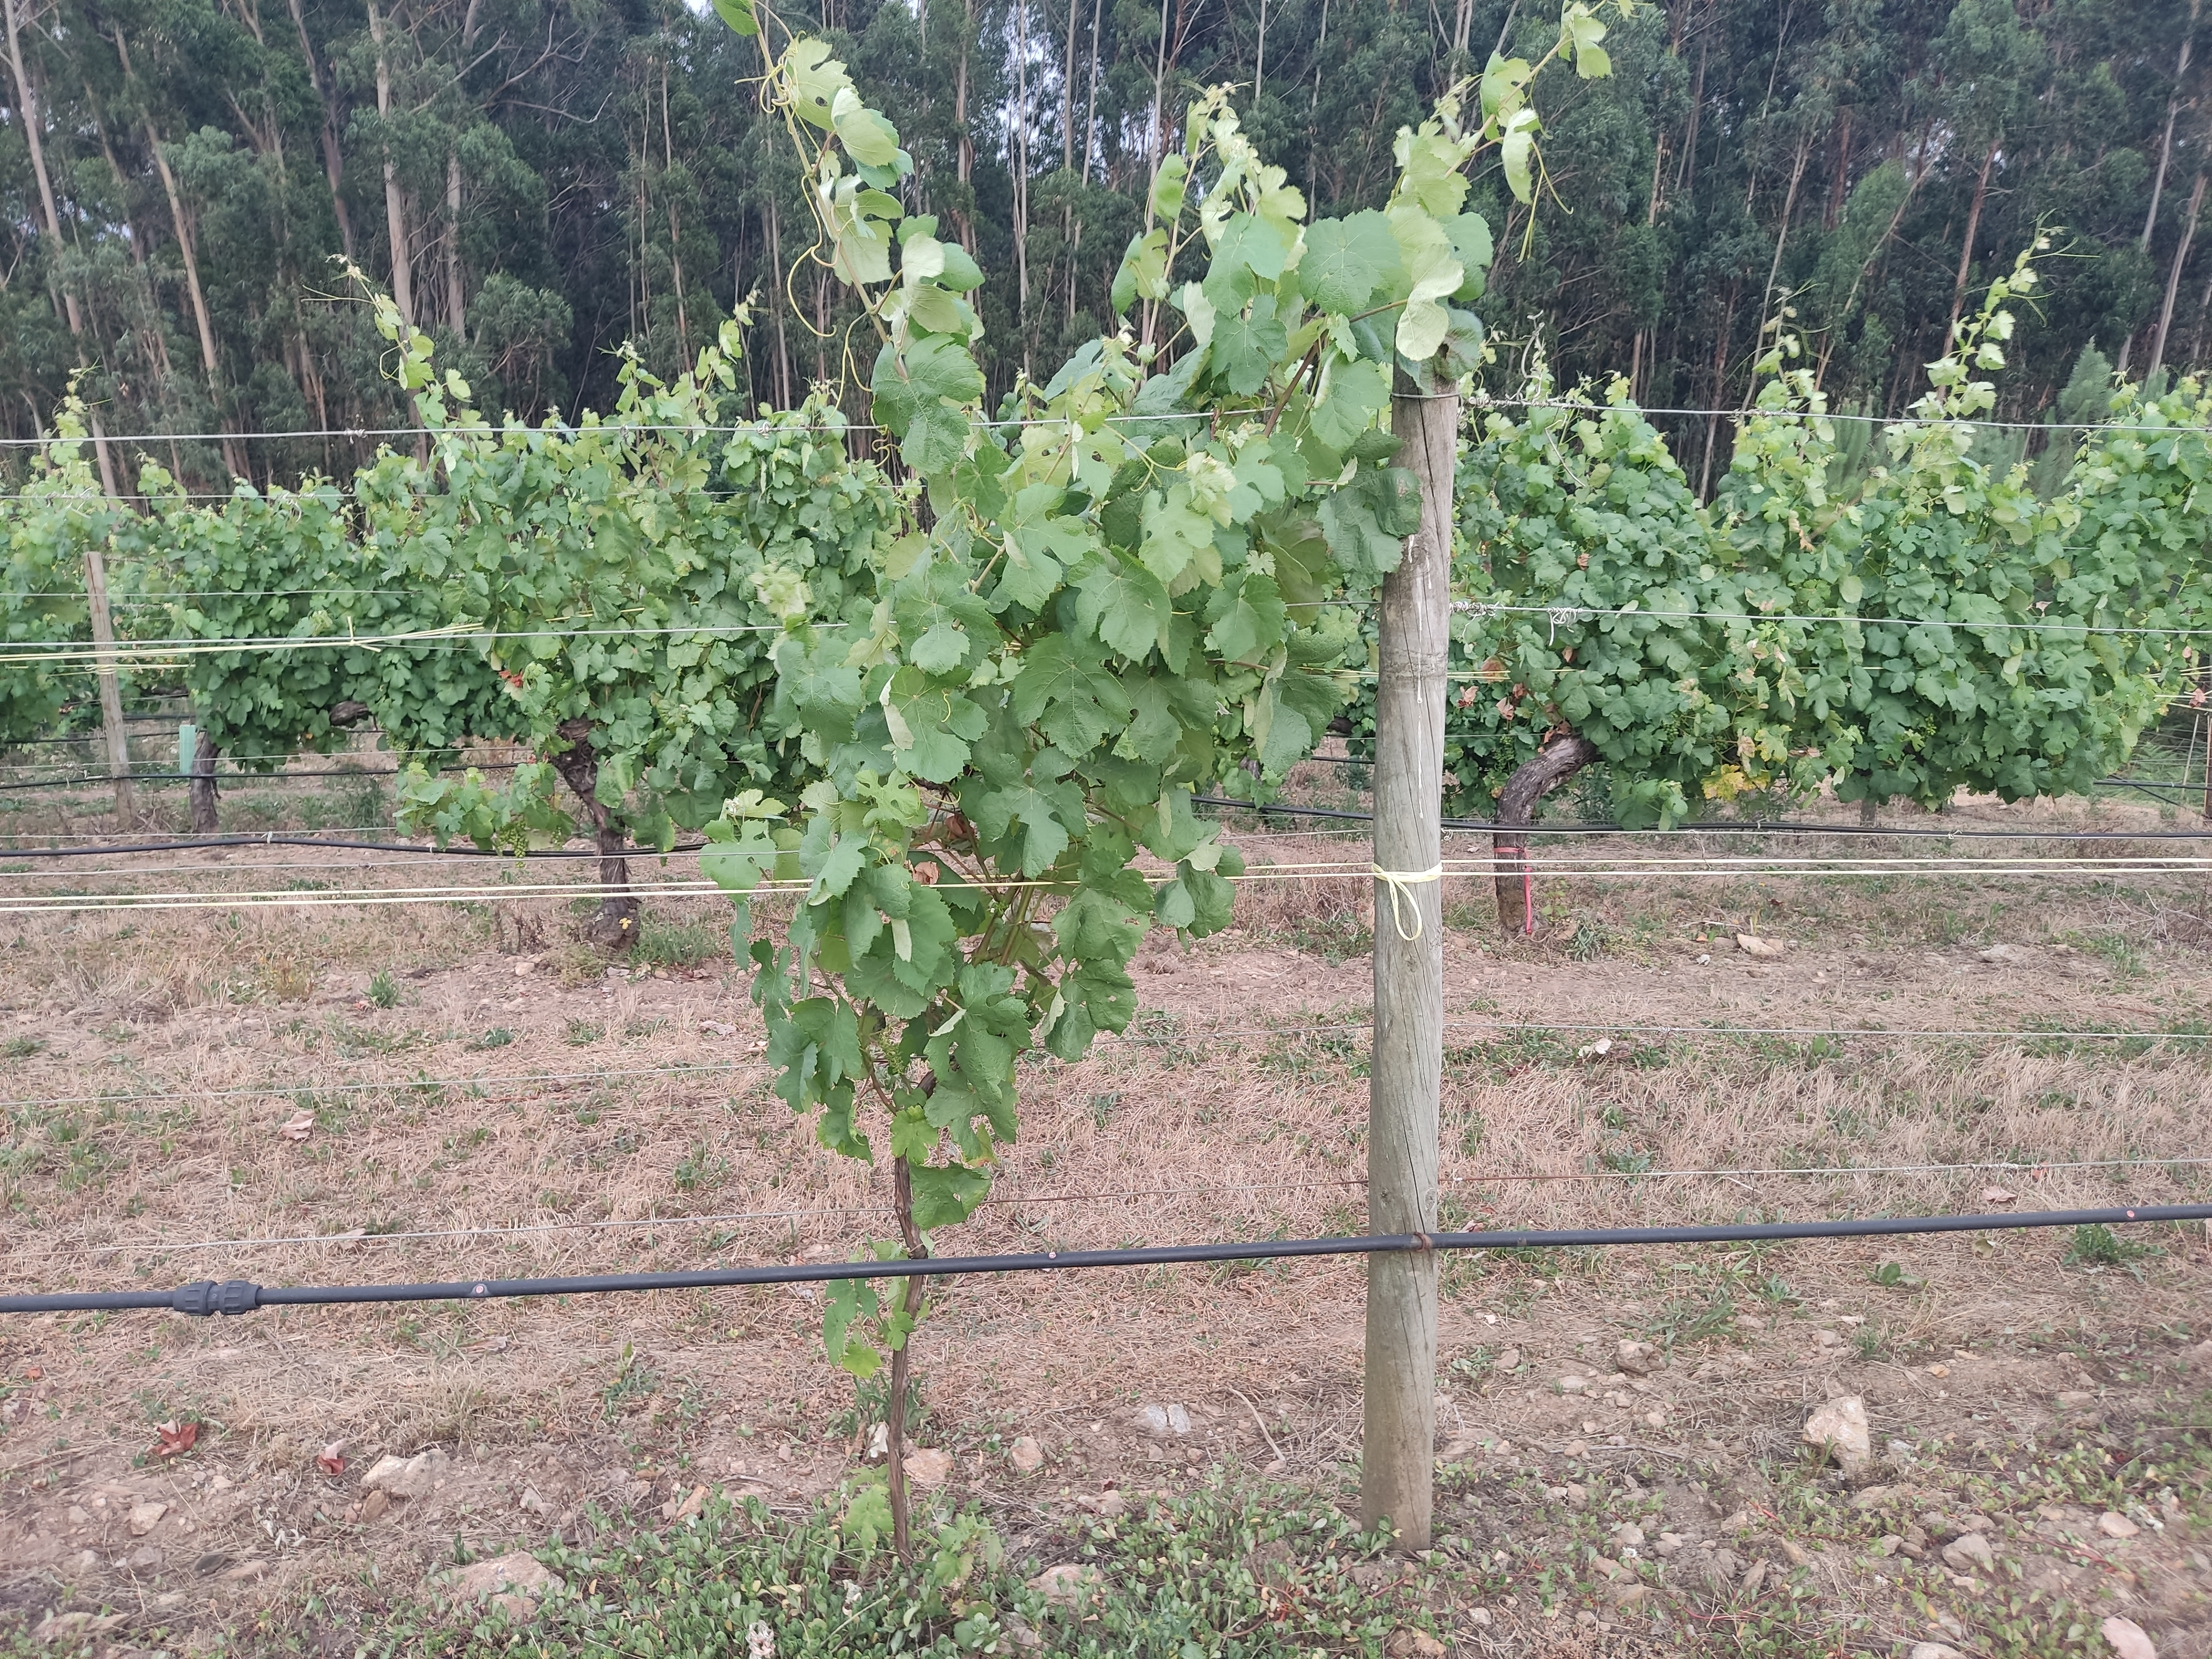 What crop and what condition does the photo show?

grapevine, not affected by esca disease
